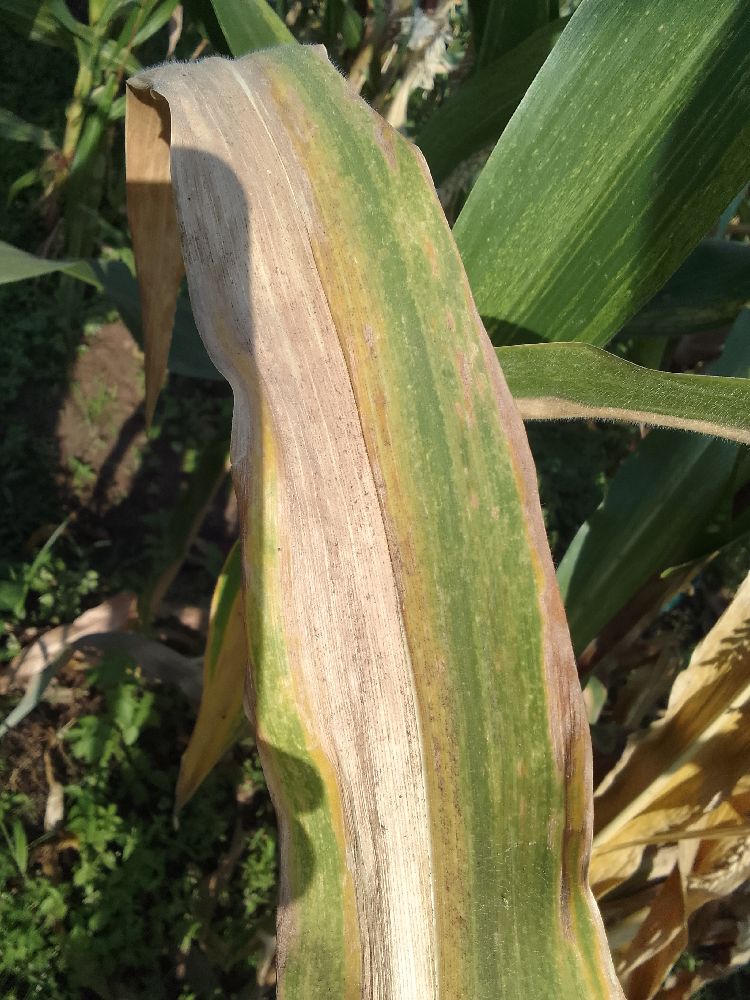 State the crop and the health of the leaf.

maize, maize lethal necrosis
